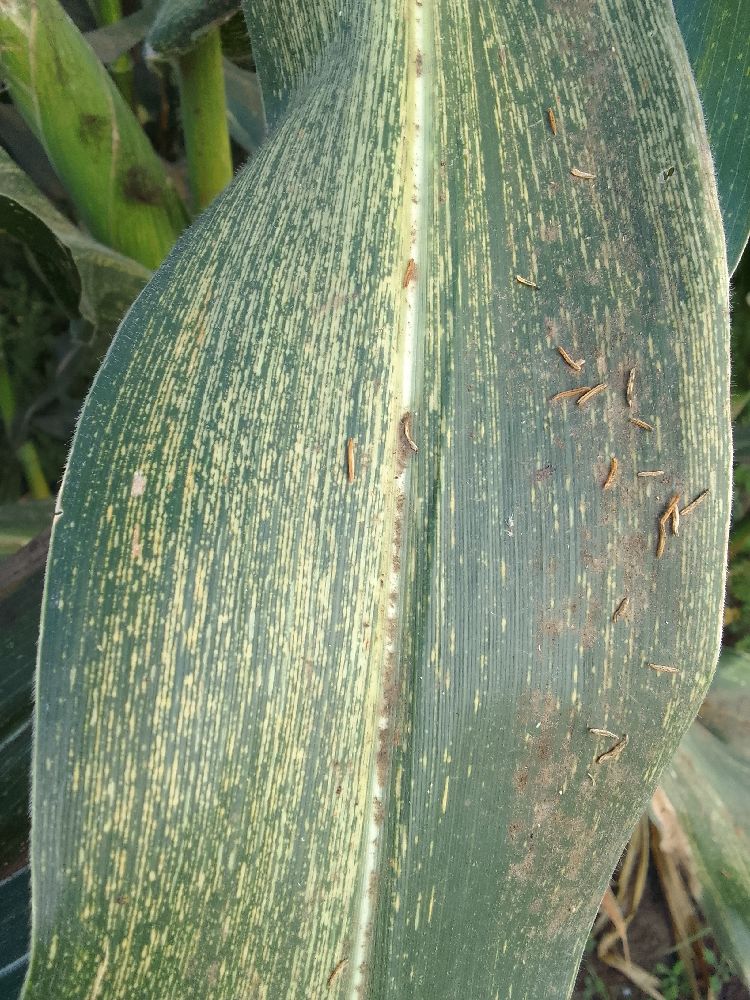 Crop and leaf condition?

maize, maize streak virus
